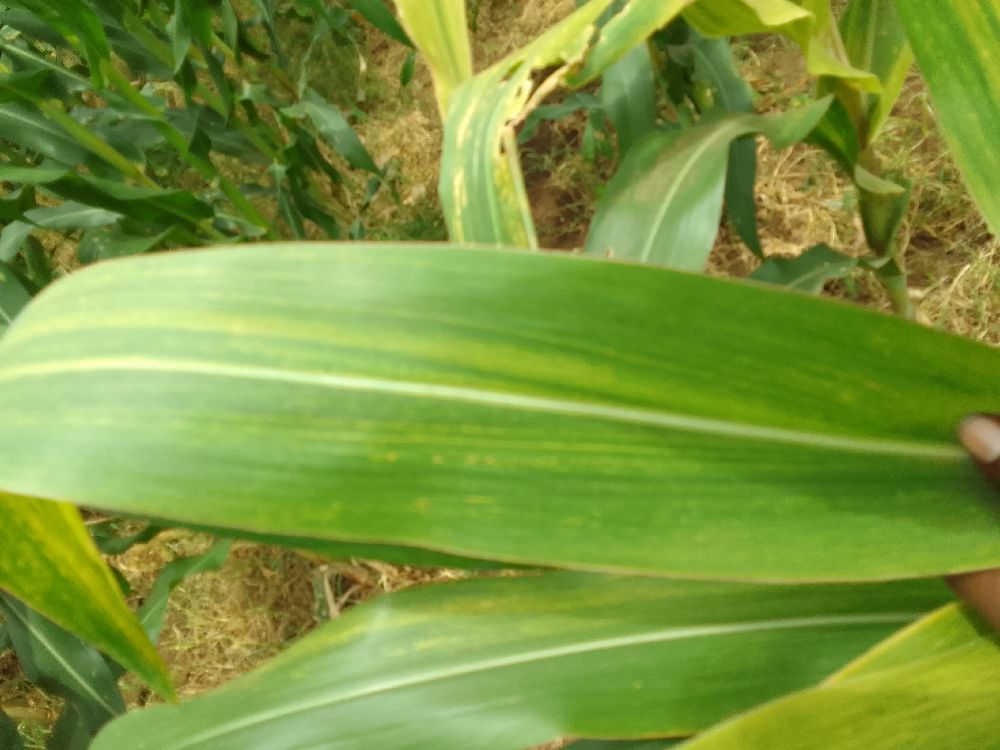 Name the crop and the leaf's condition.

maize, maize lethal necrosis
